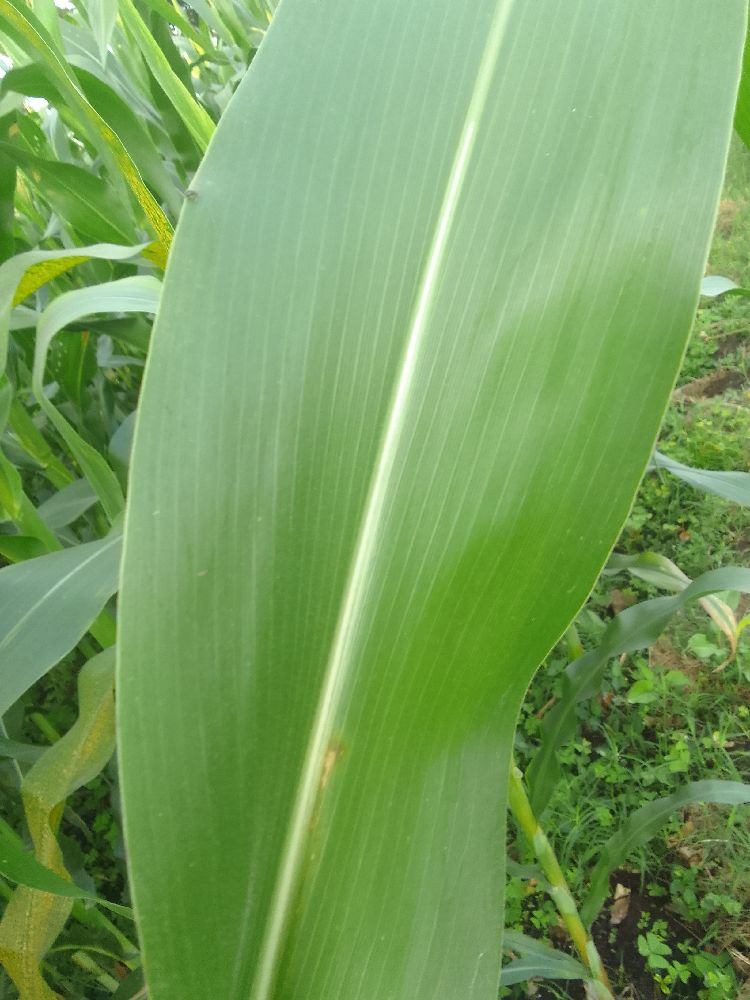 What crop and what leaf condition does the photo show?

maize, healthy
